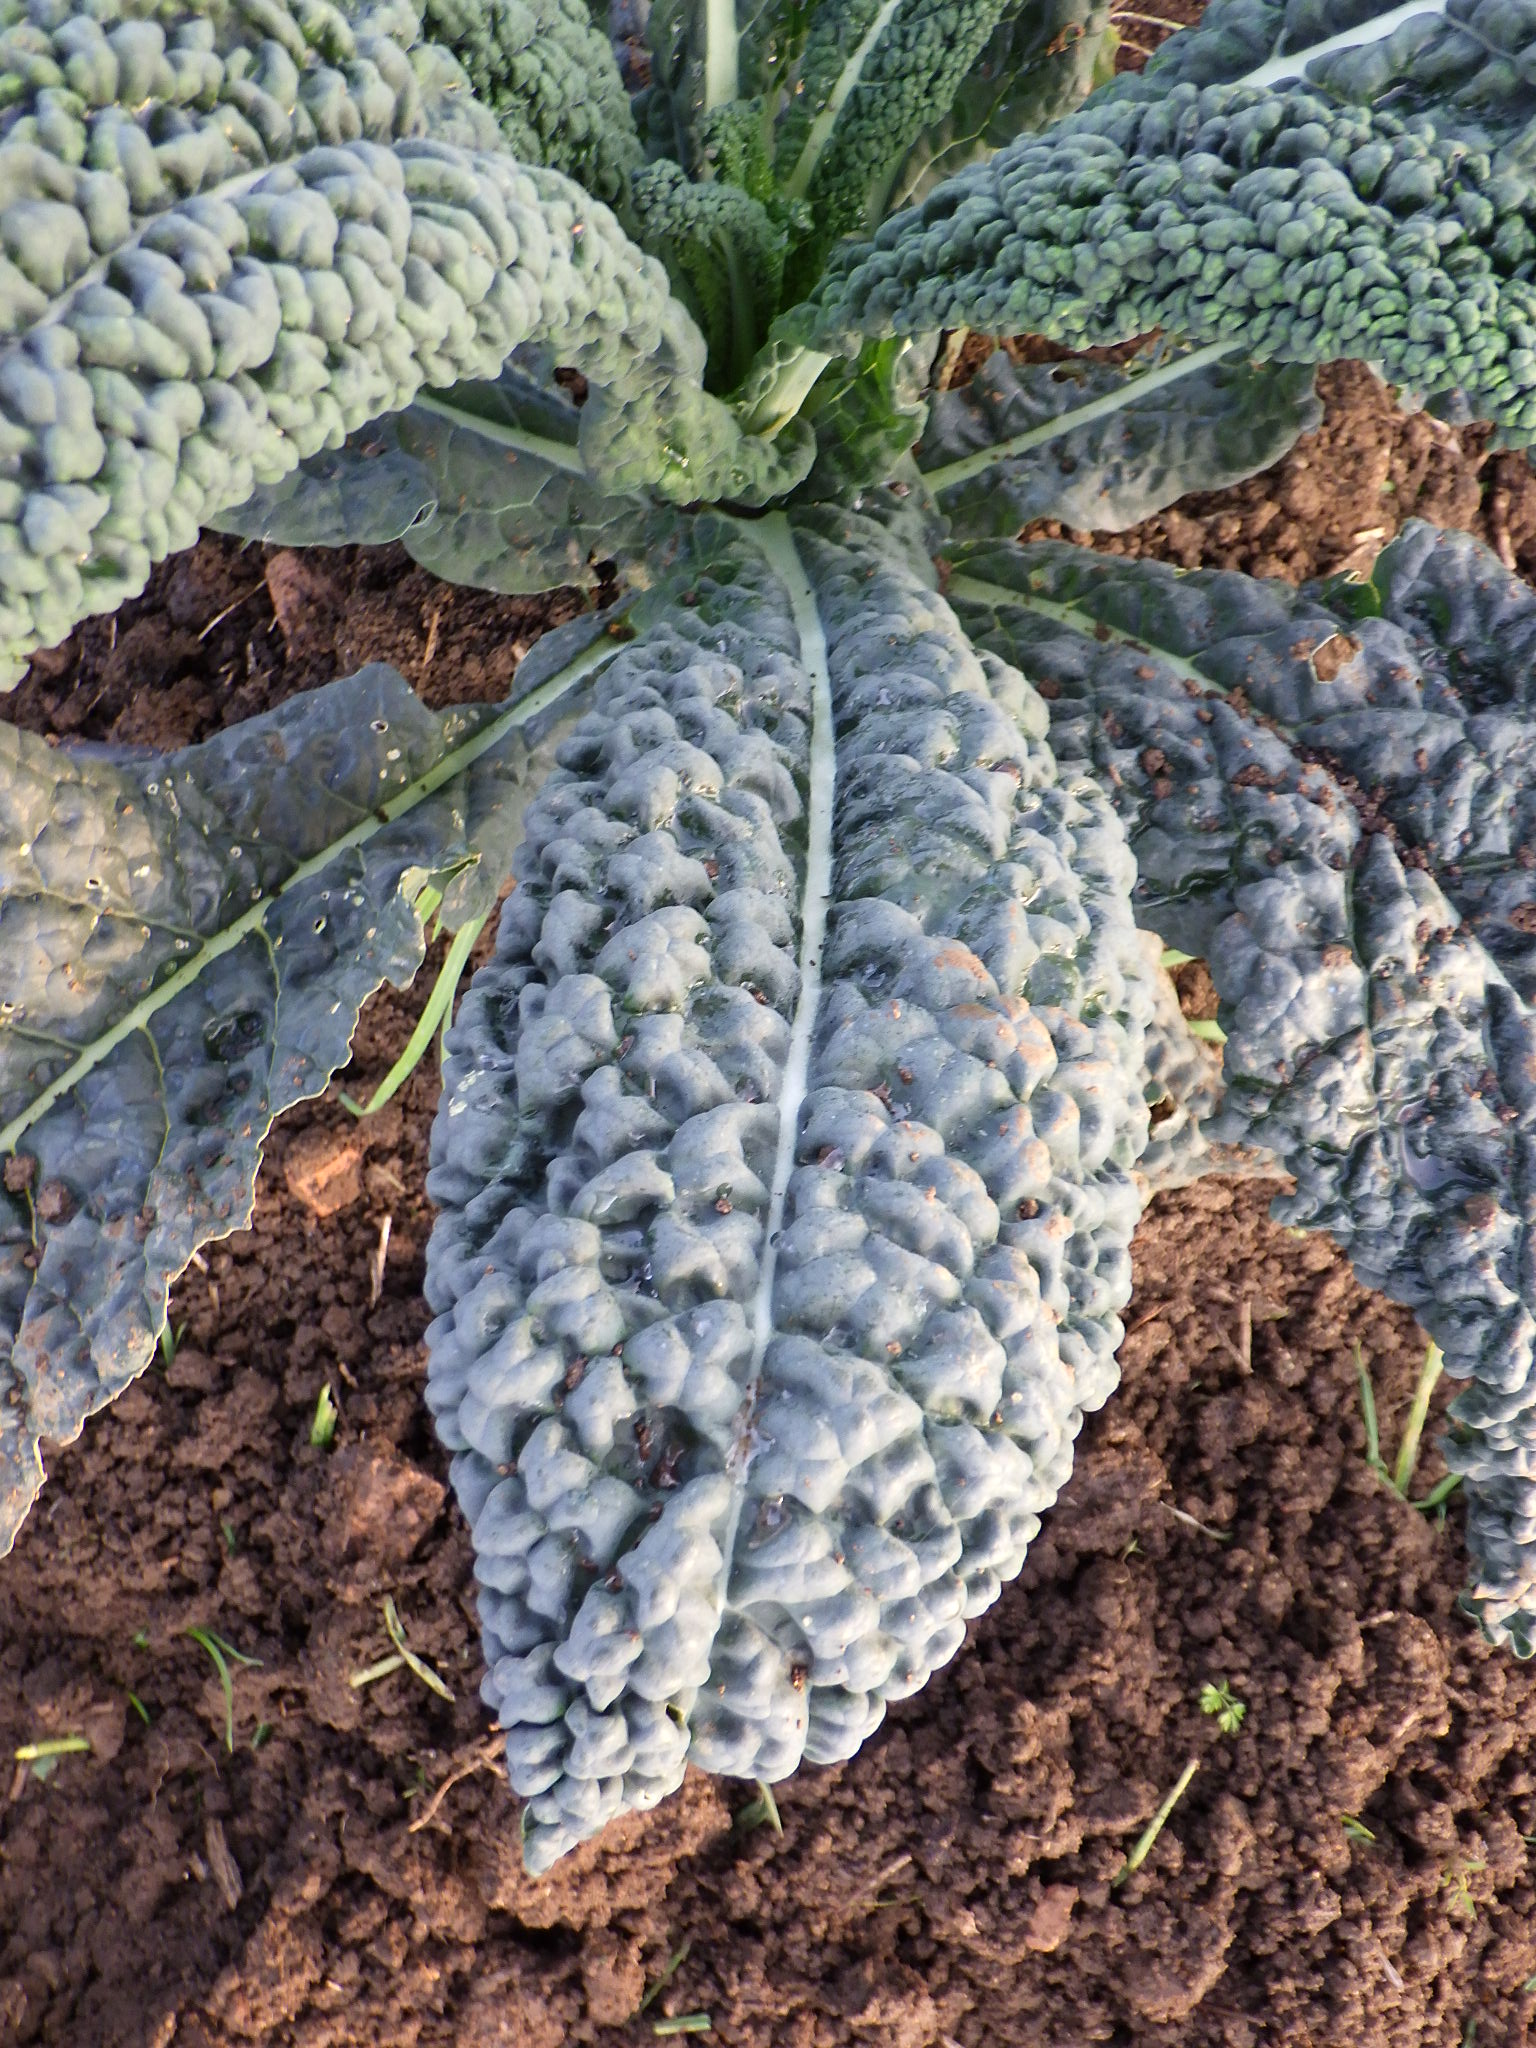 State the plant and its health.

kale, healthy
